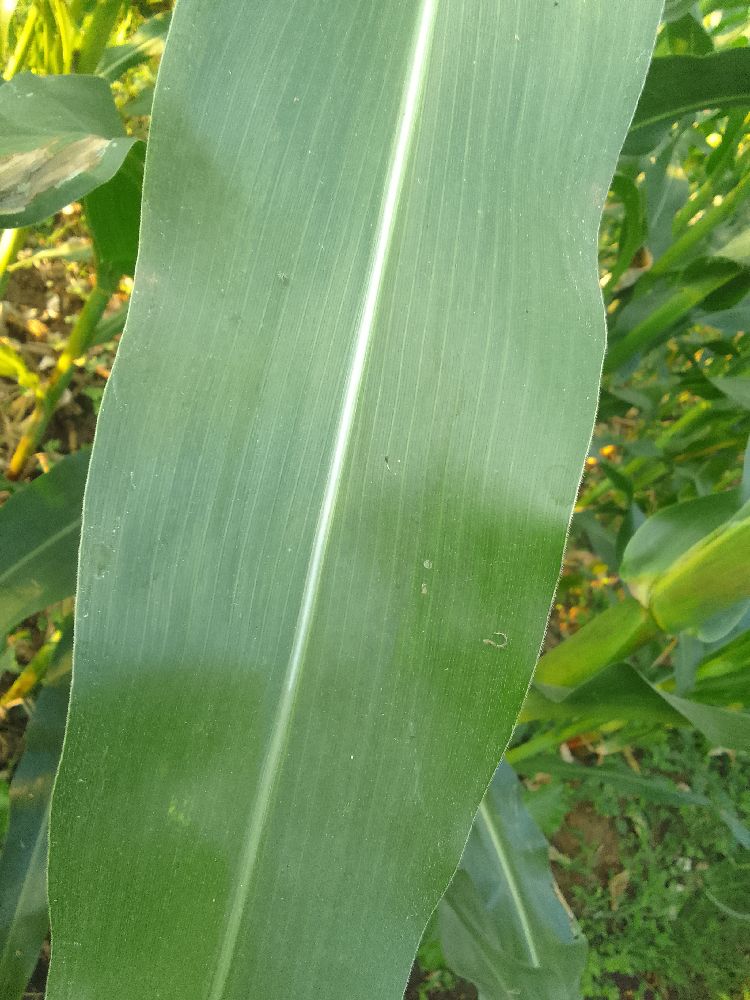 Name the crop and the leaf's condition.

maize, healthy
